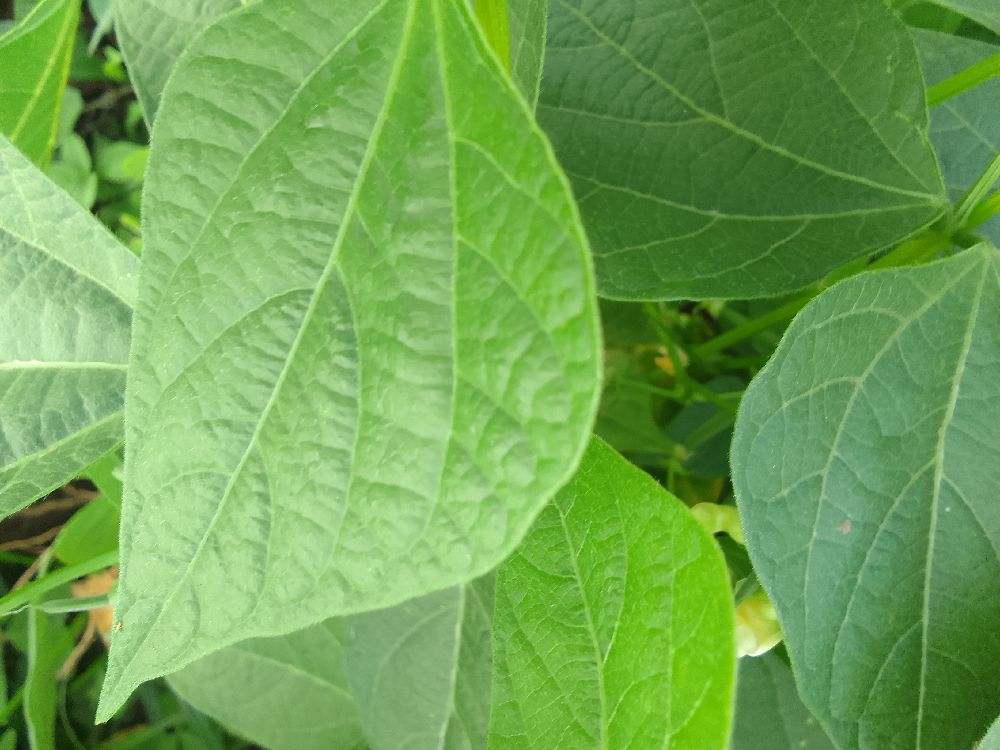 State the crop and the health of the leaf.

common bean, healthy
